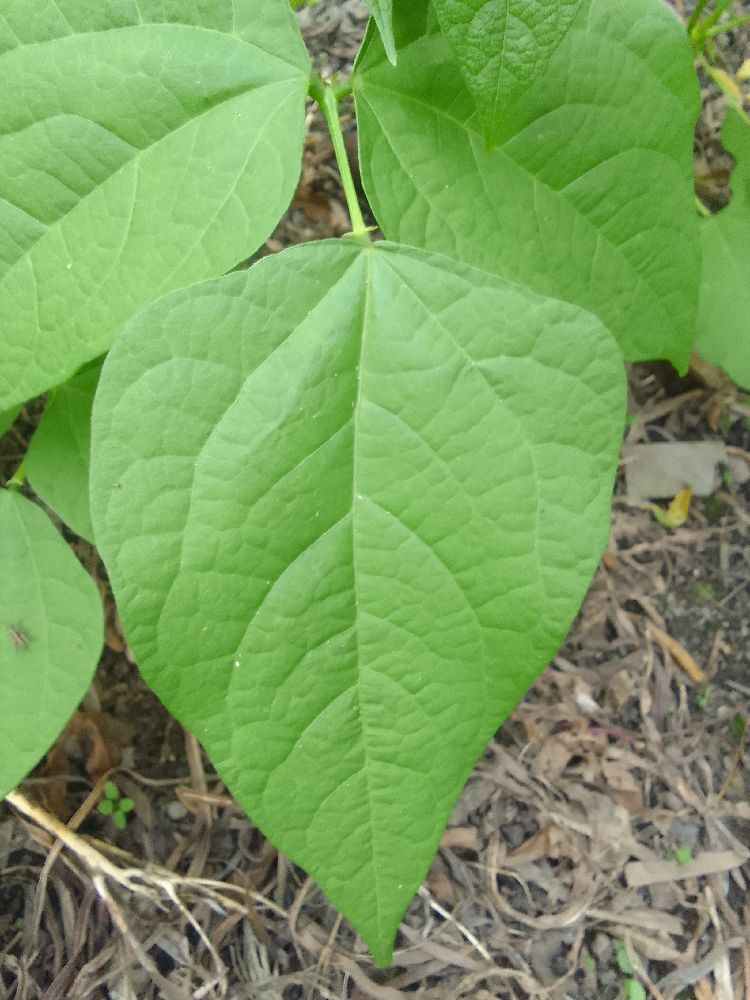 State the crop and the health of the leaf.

common bean, healthy
